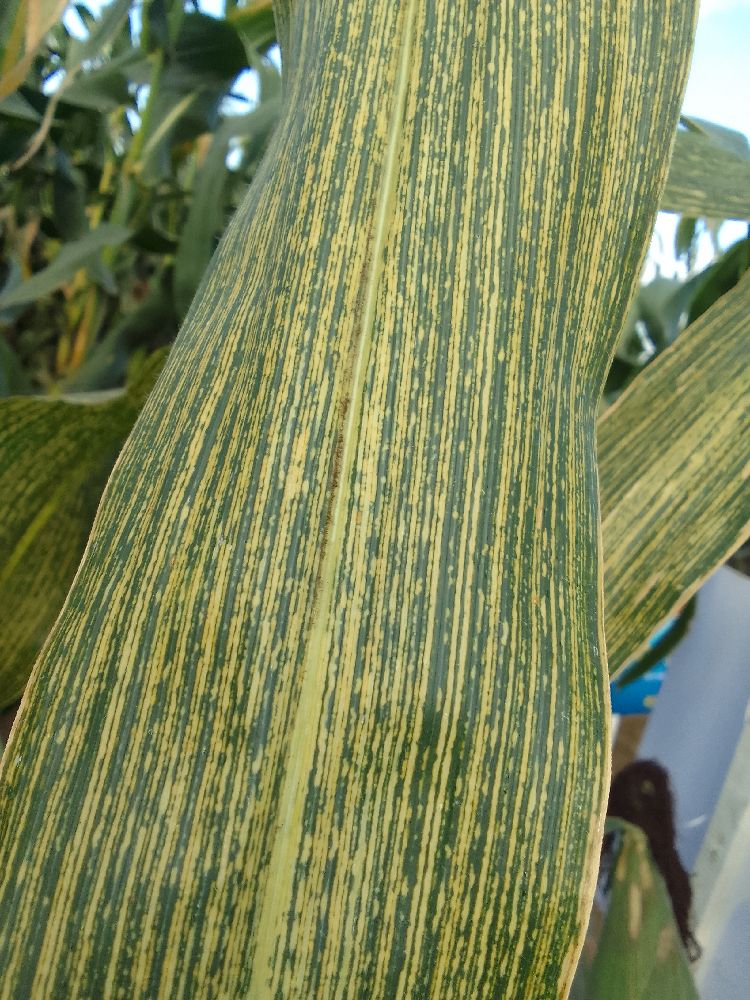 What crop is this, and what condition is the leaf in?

maize, maize streak virus
